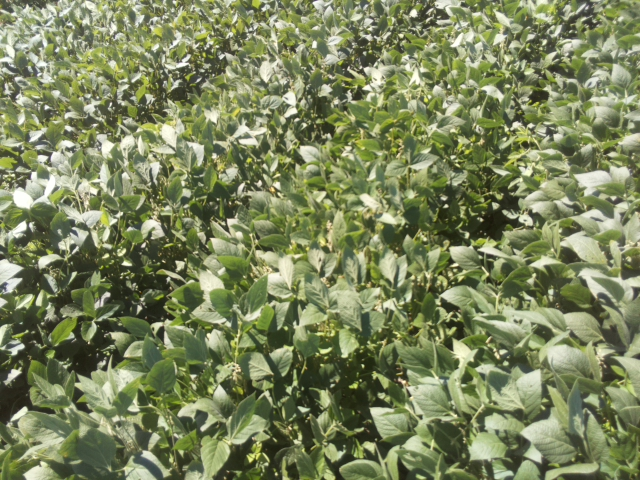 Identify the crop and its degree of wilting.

soybean, slight leaflet or petiole turgor loss in upper canopy
